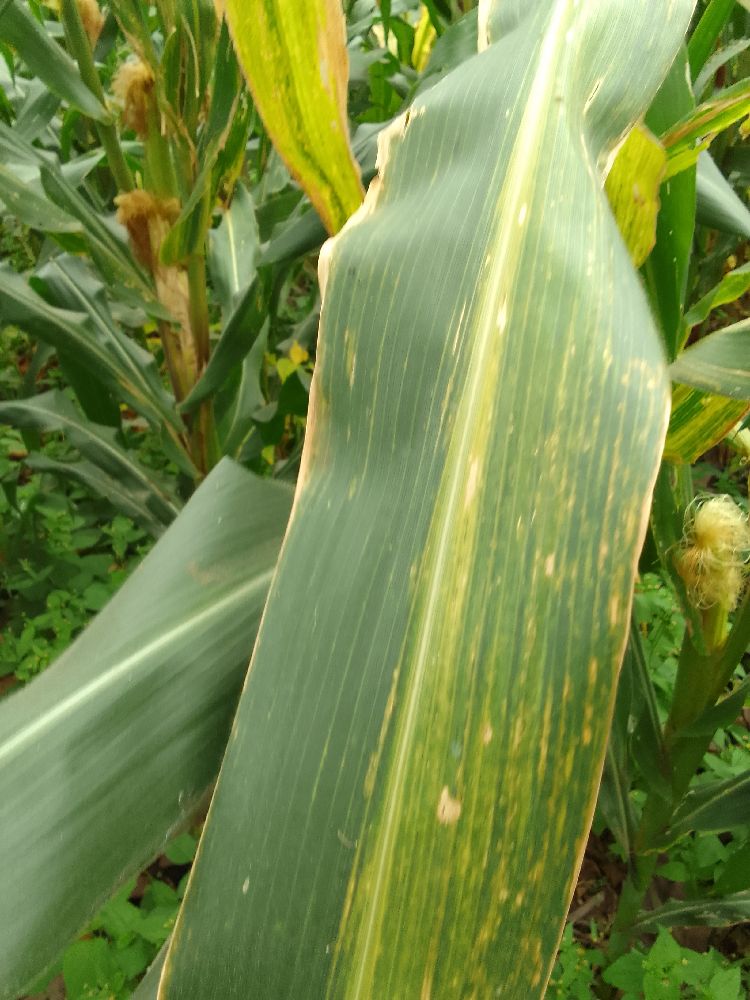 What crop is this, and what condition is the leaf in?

maize, maize lethal necrosis
